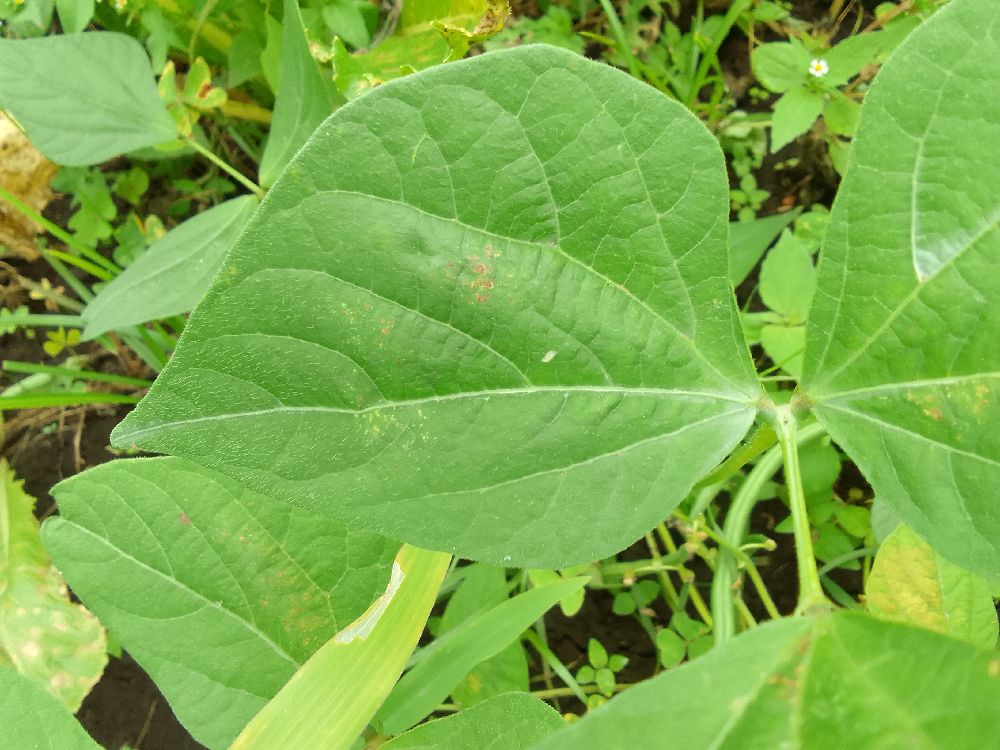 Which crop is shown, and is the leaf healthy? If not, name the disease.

common bean, healthy
